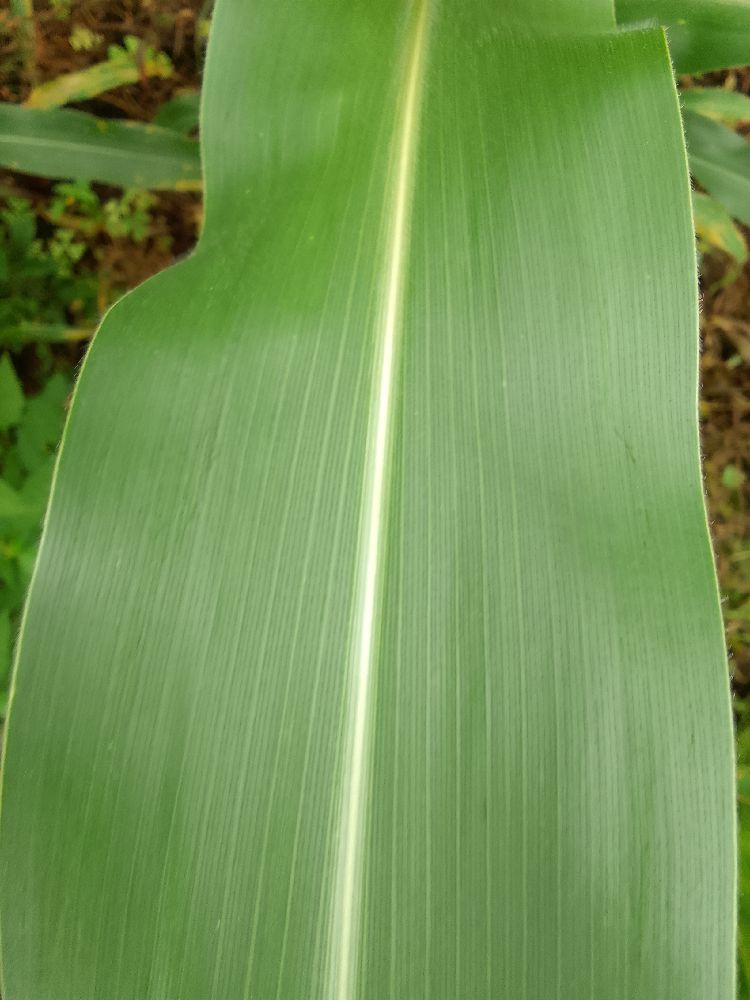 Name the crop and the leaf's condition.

maize, healthy
